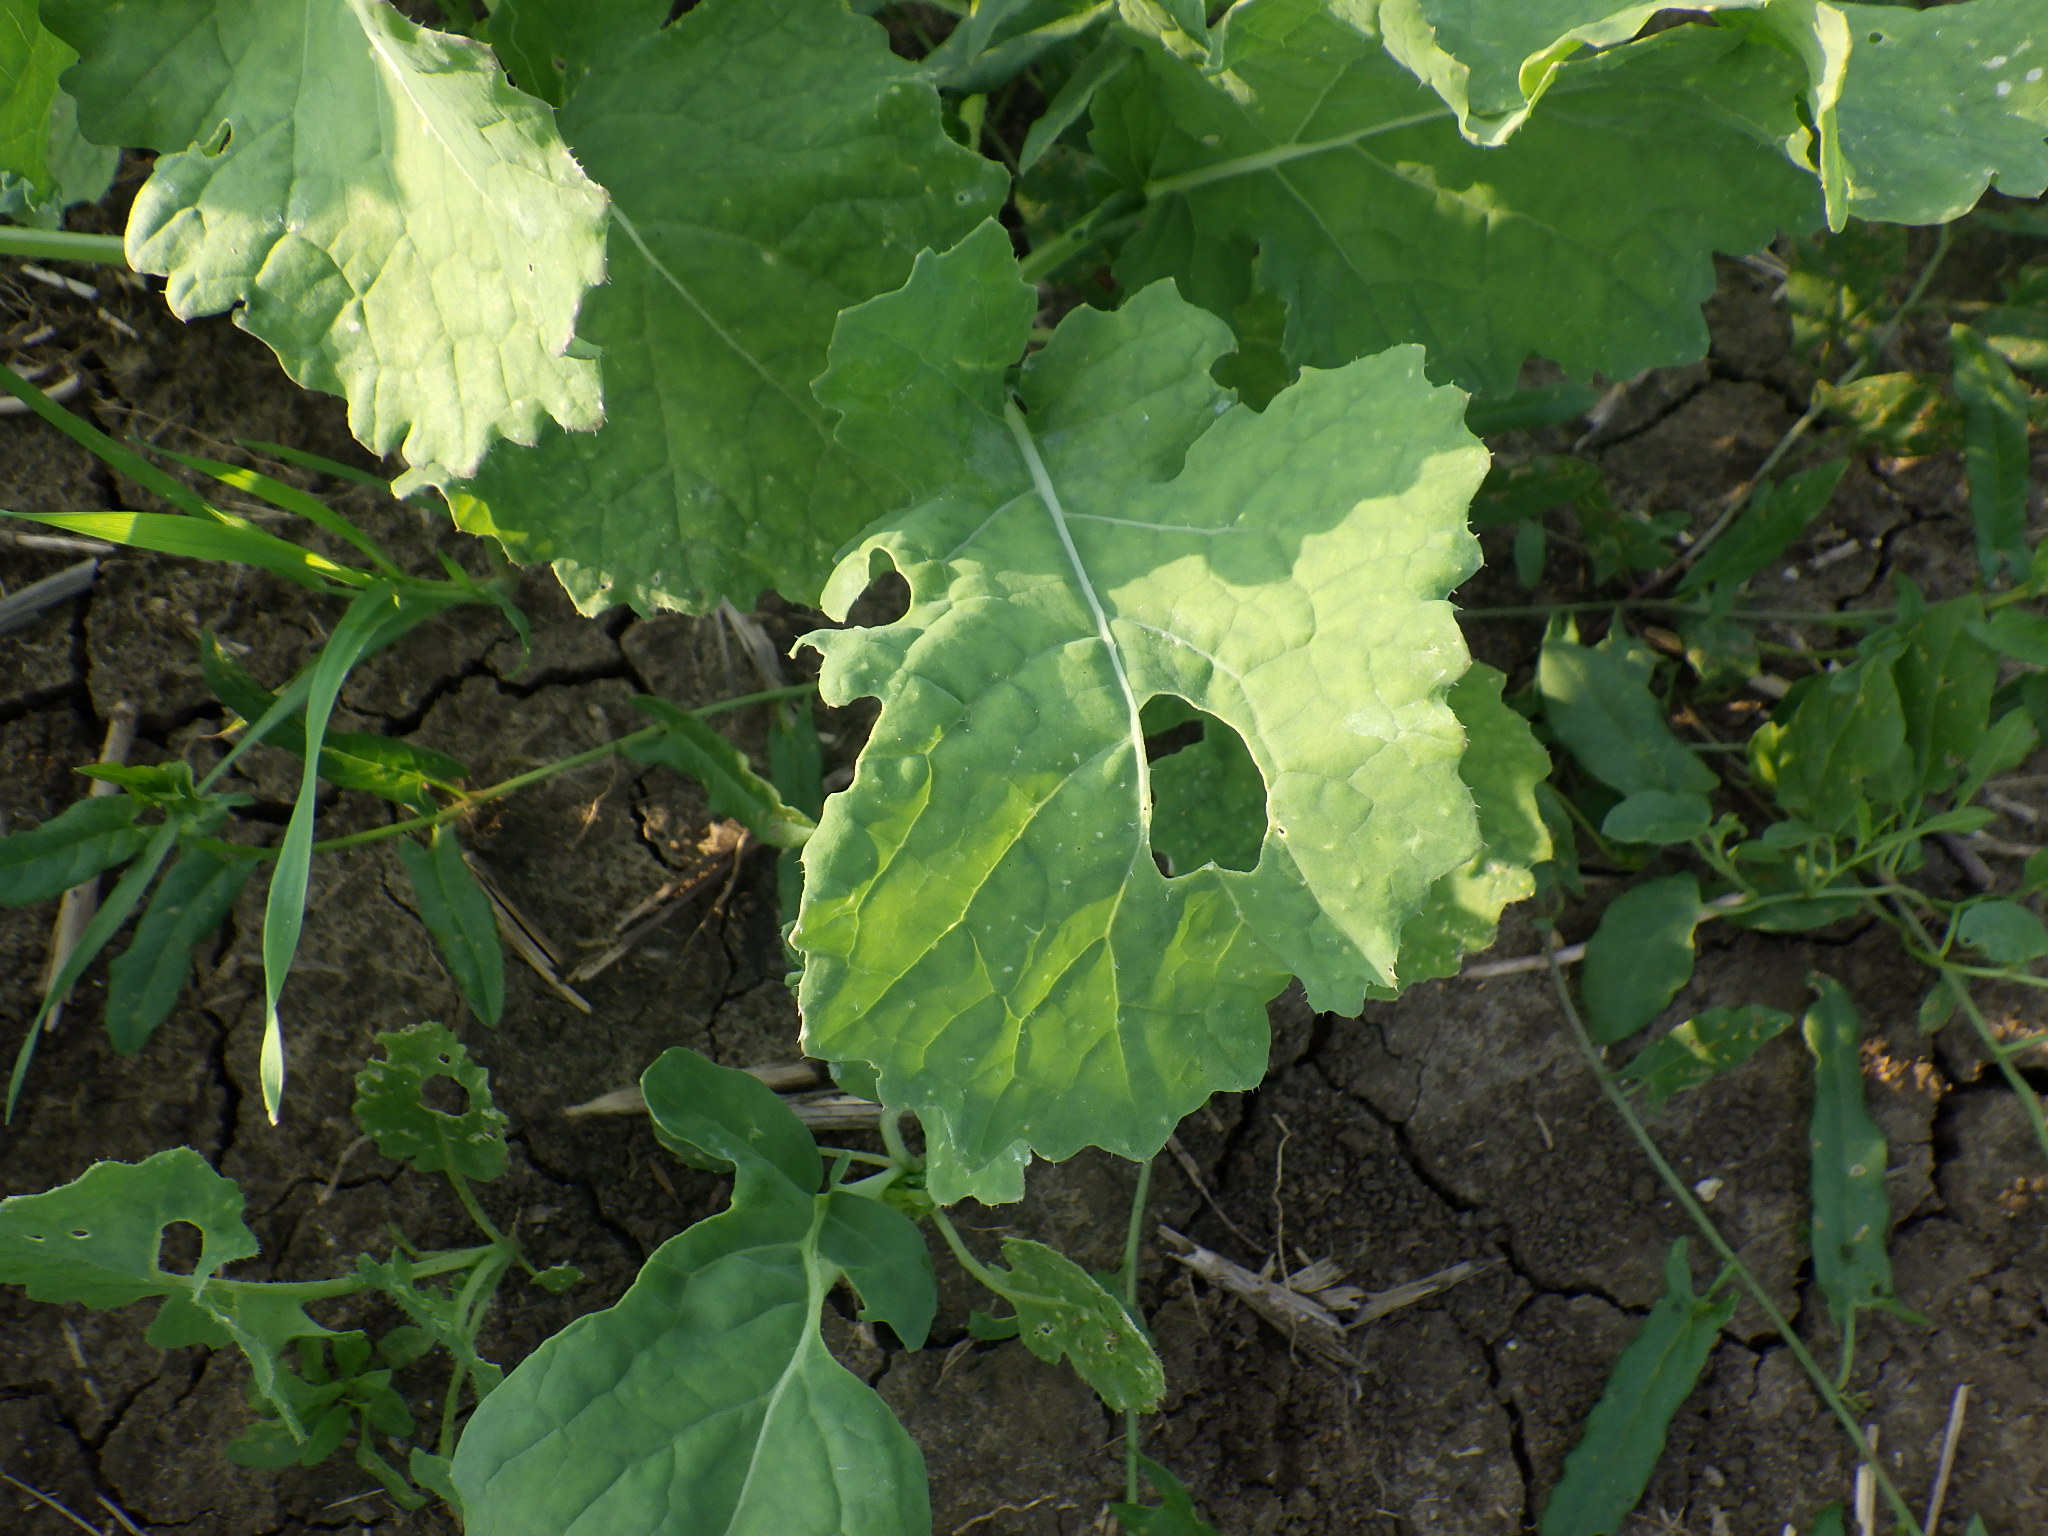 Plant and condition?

cauliflower, phytophagous
